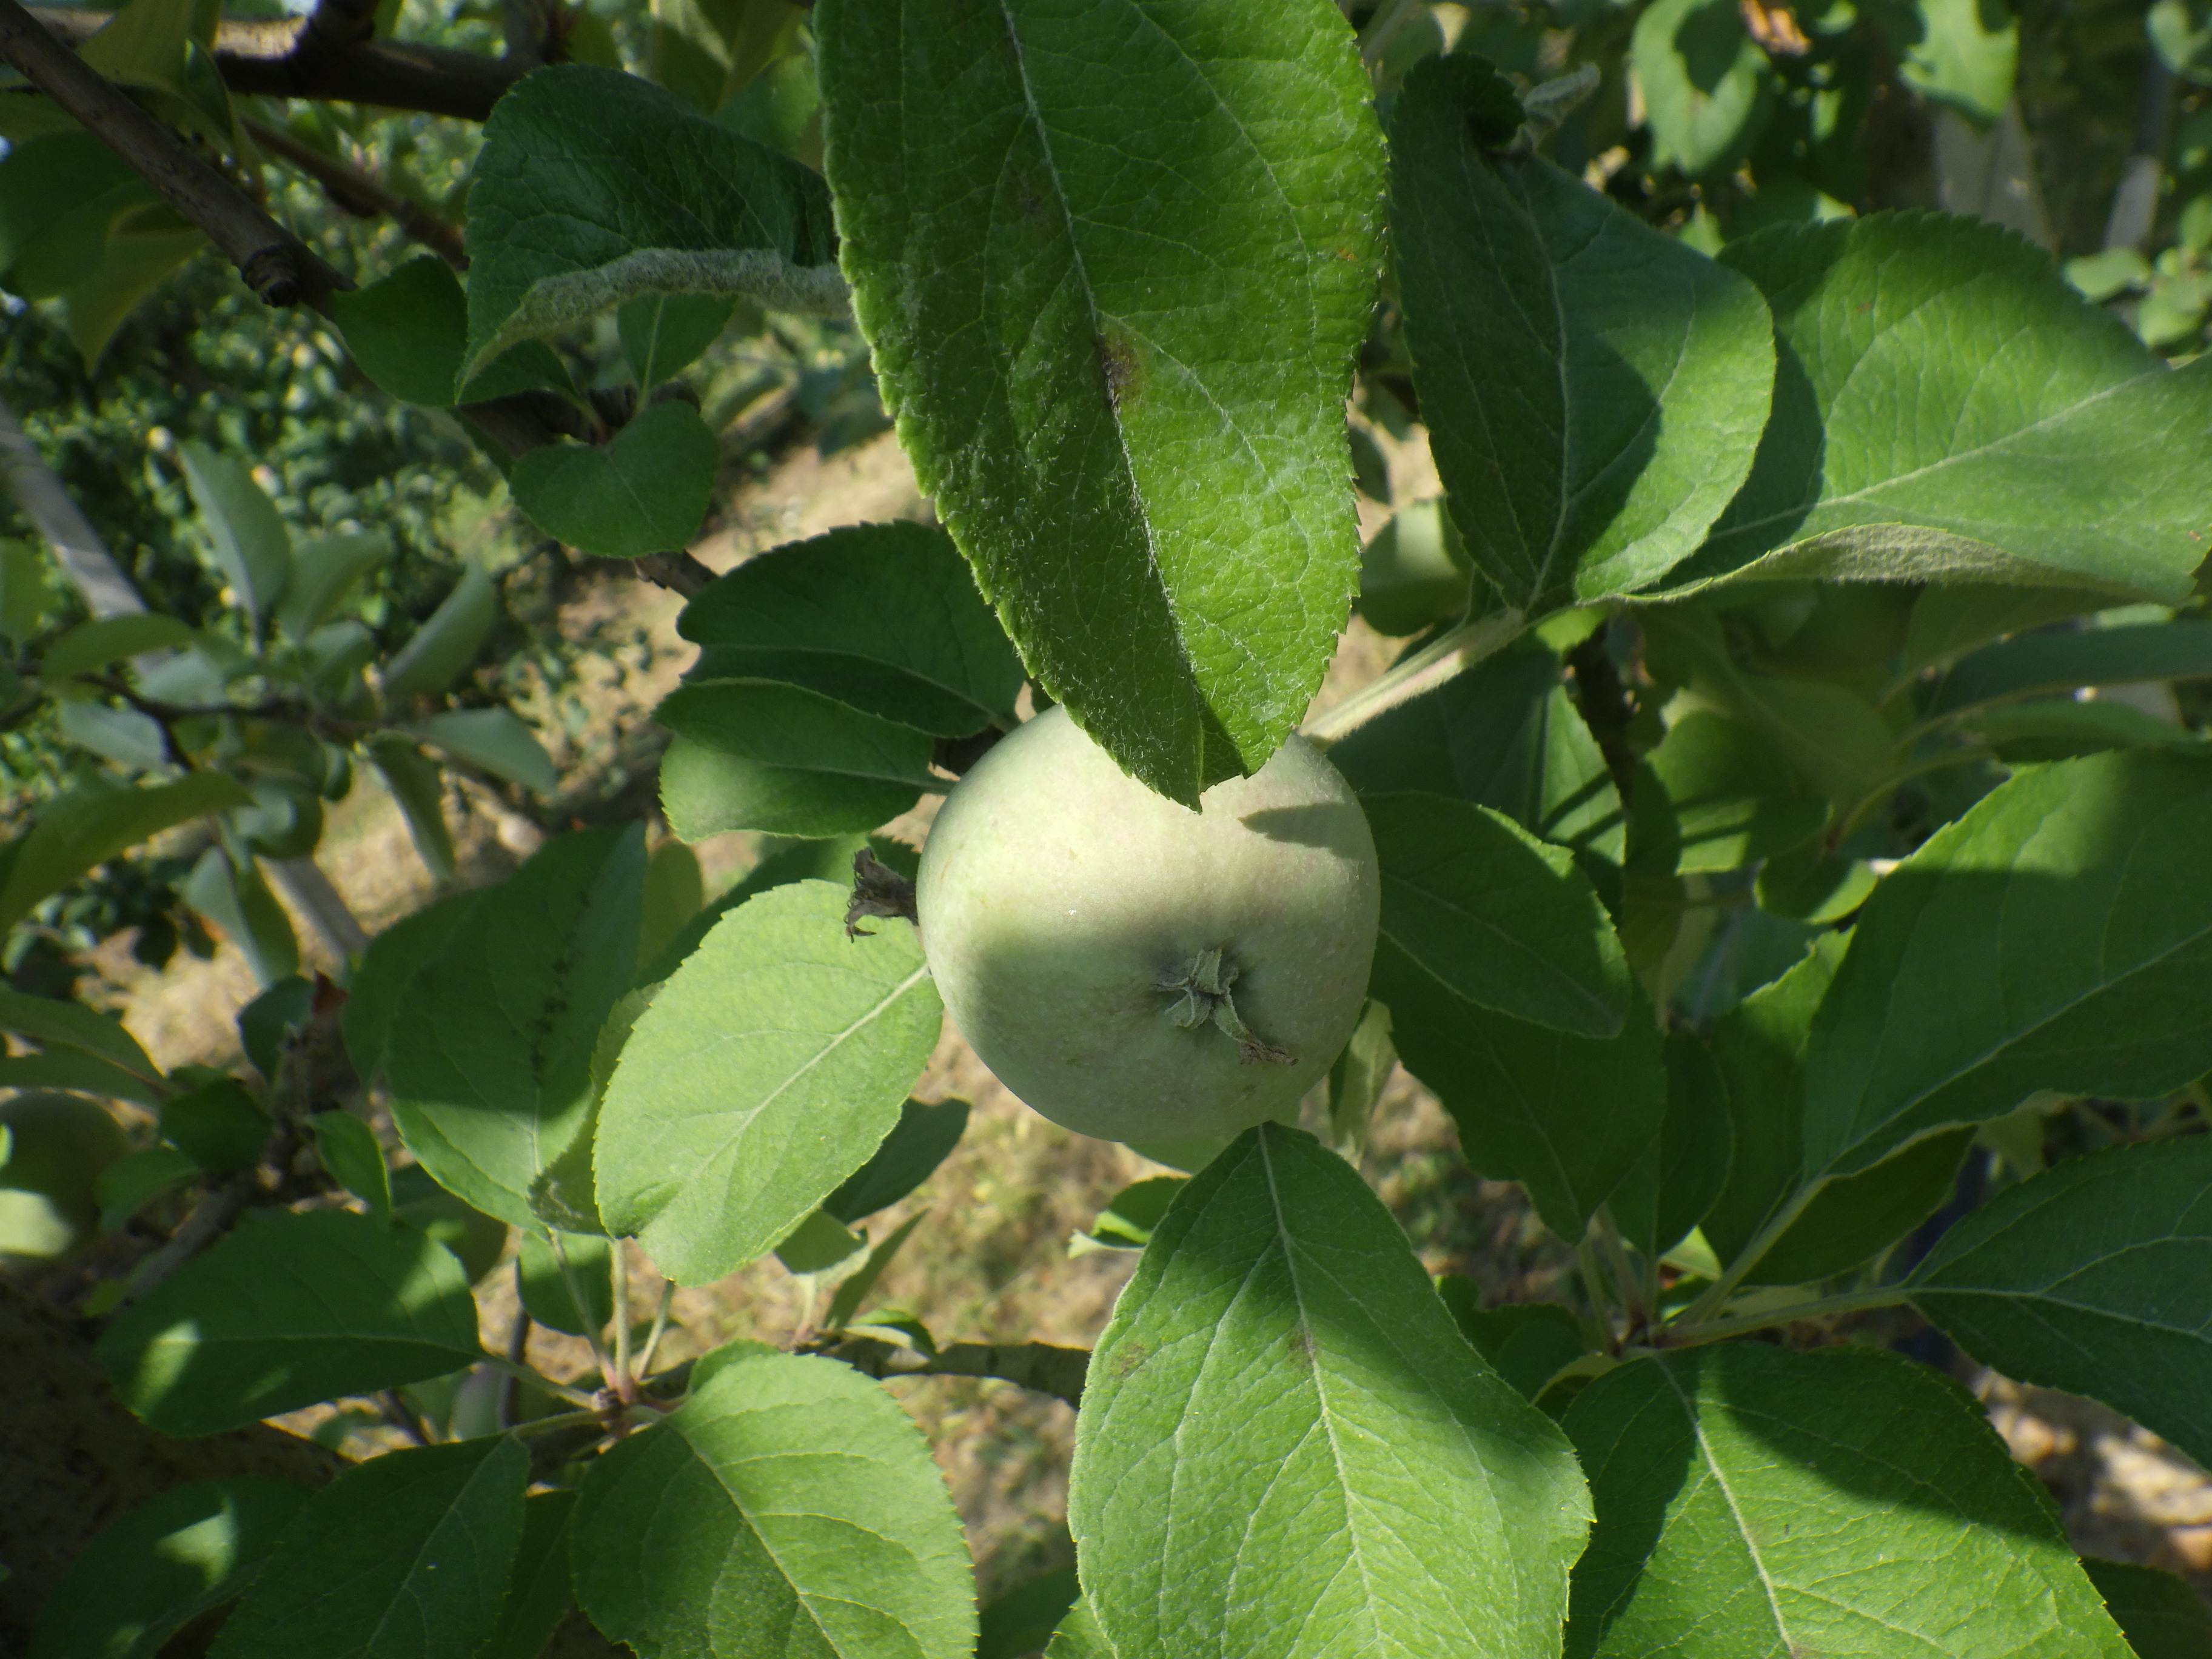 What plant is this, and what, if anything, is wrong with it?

apple, scab
